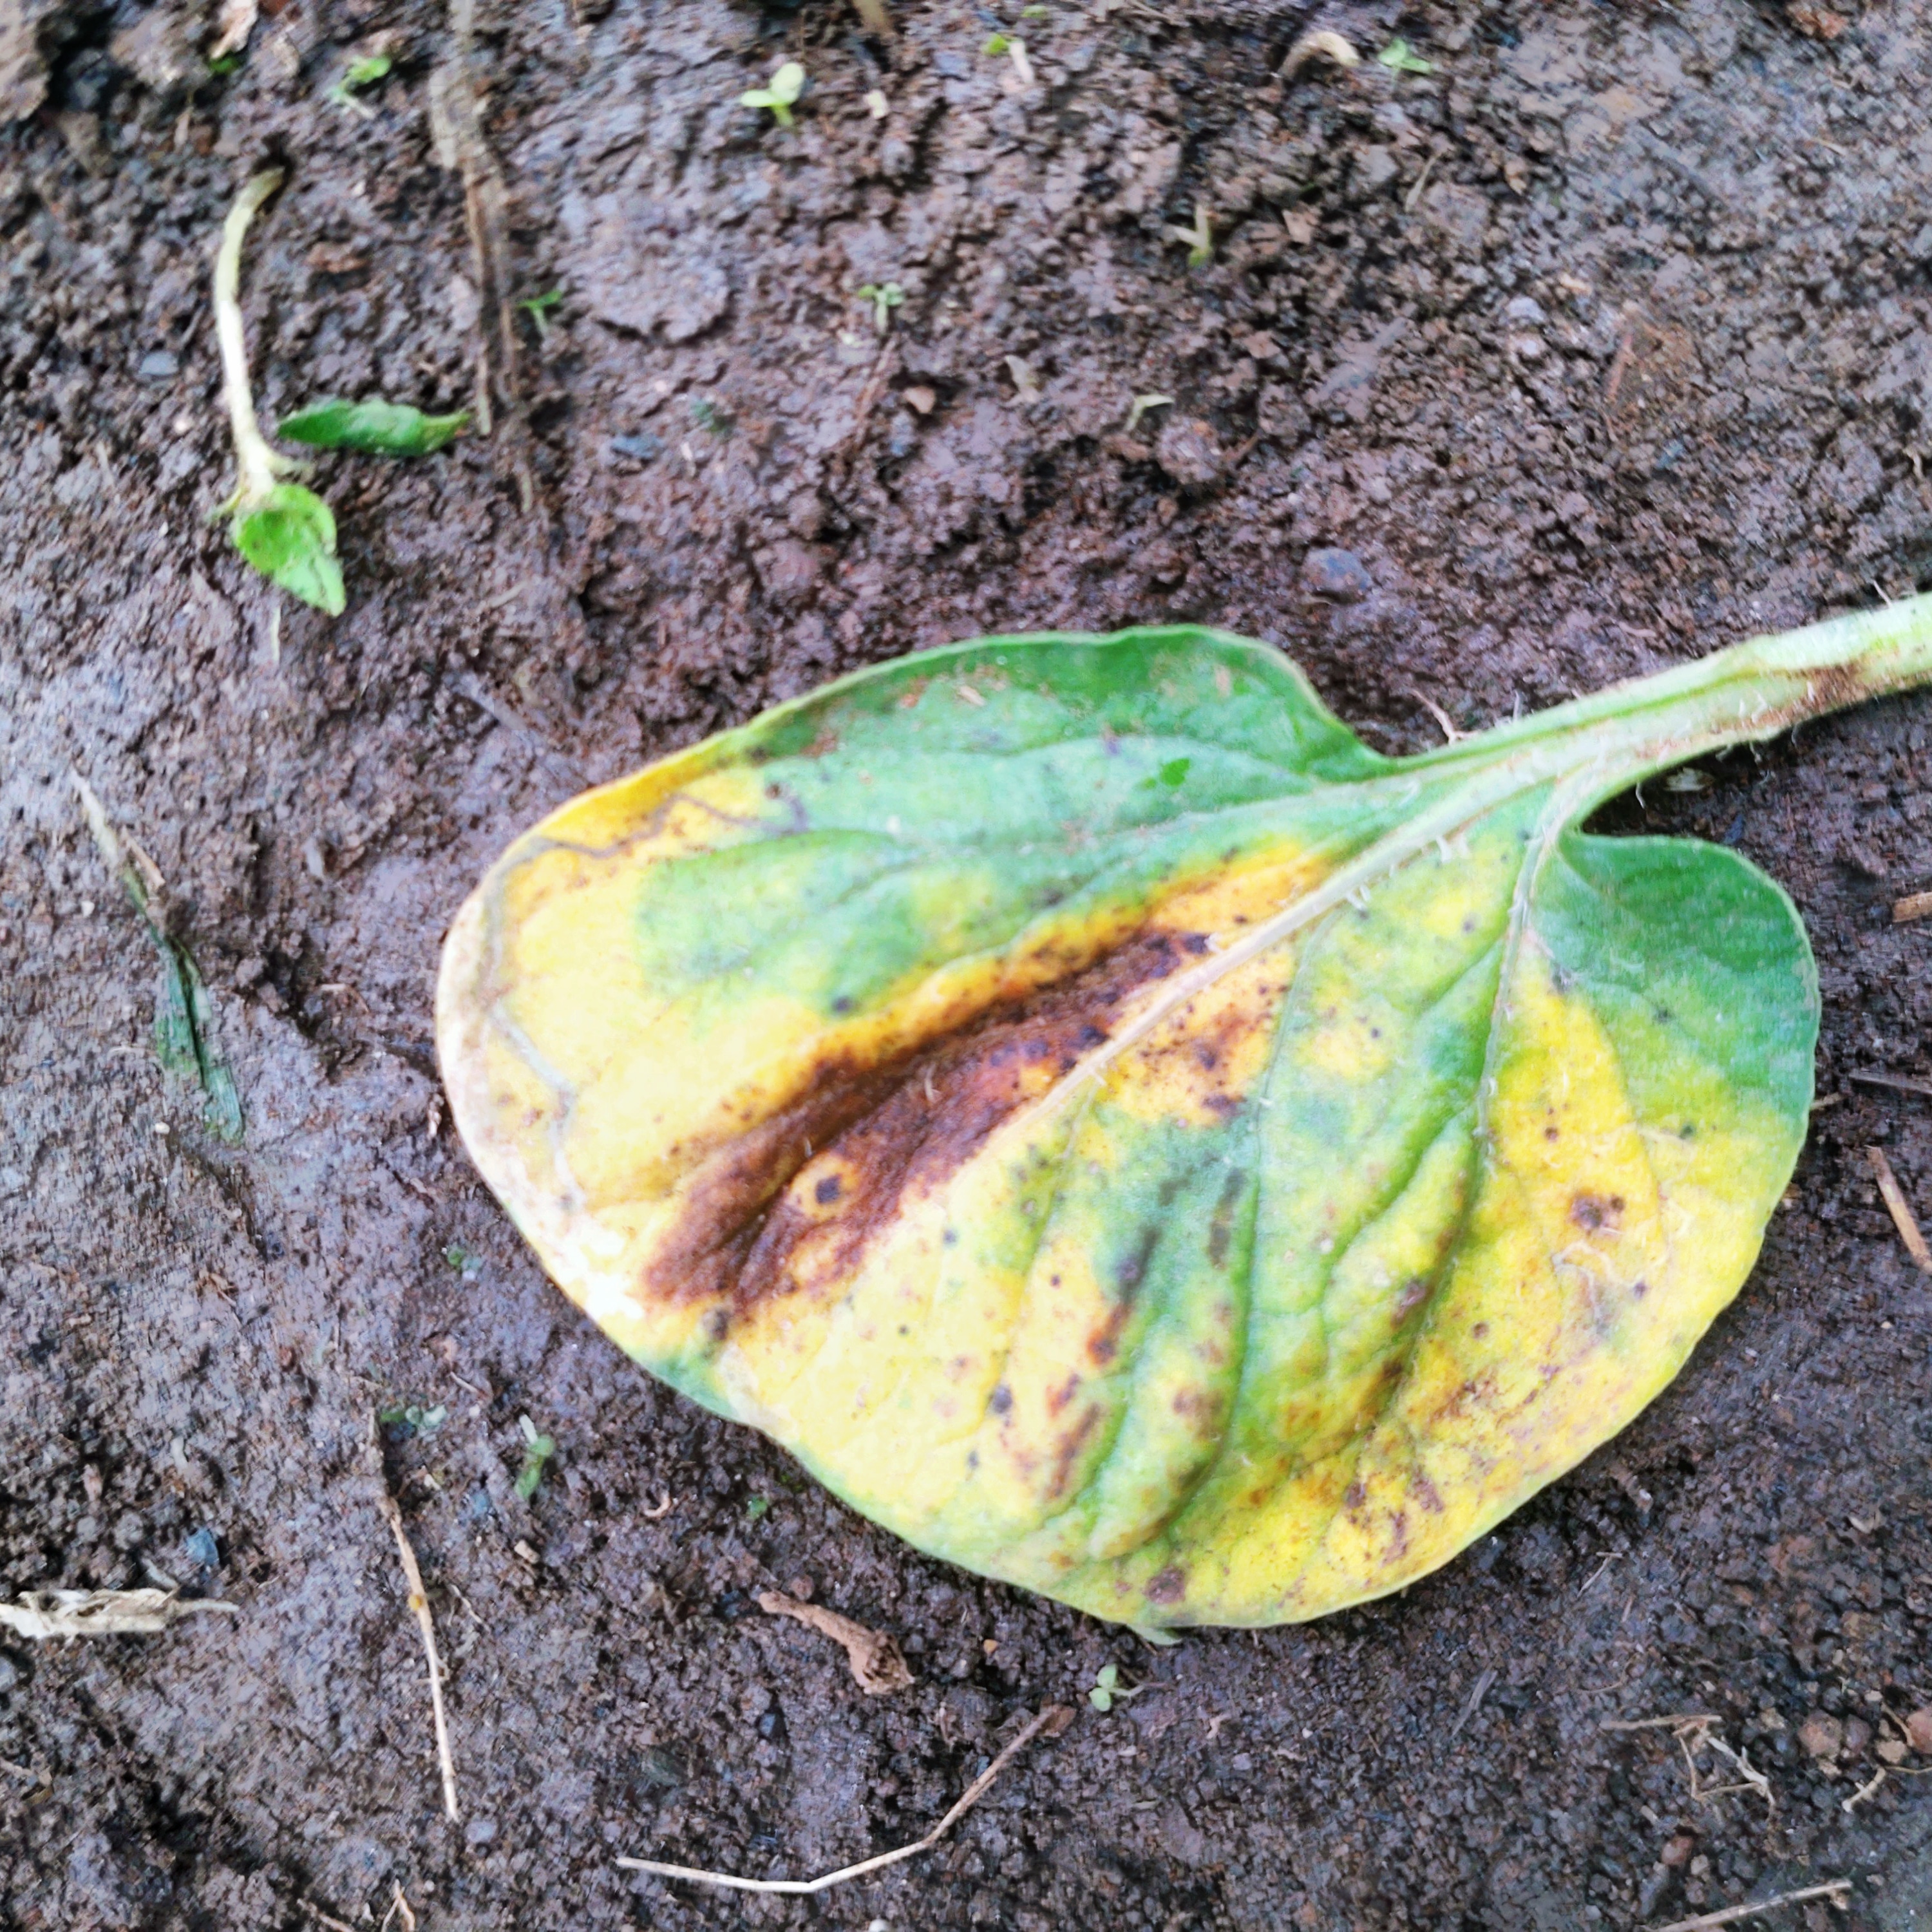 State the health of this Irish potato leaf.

late blight
